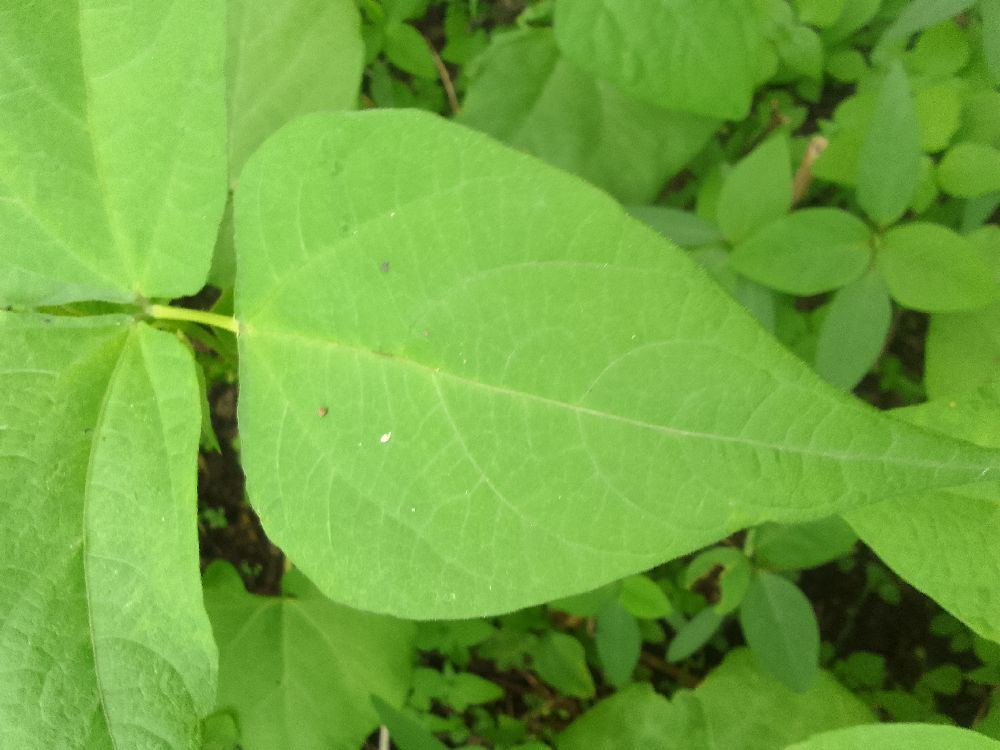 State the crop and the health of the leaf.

common bean, healthy
